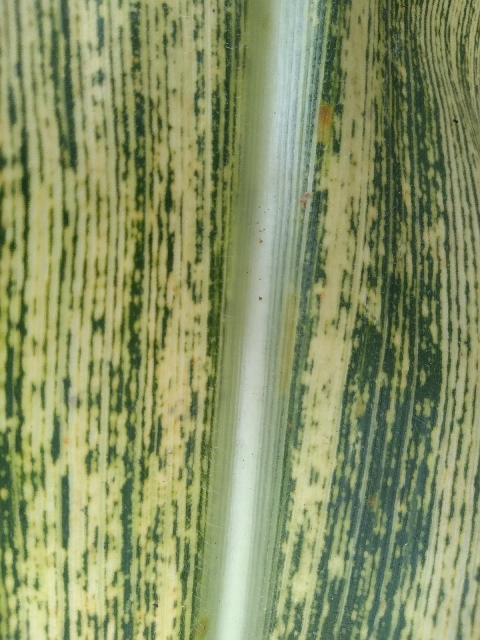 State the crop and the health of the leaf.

maize, maize streak virus
